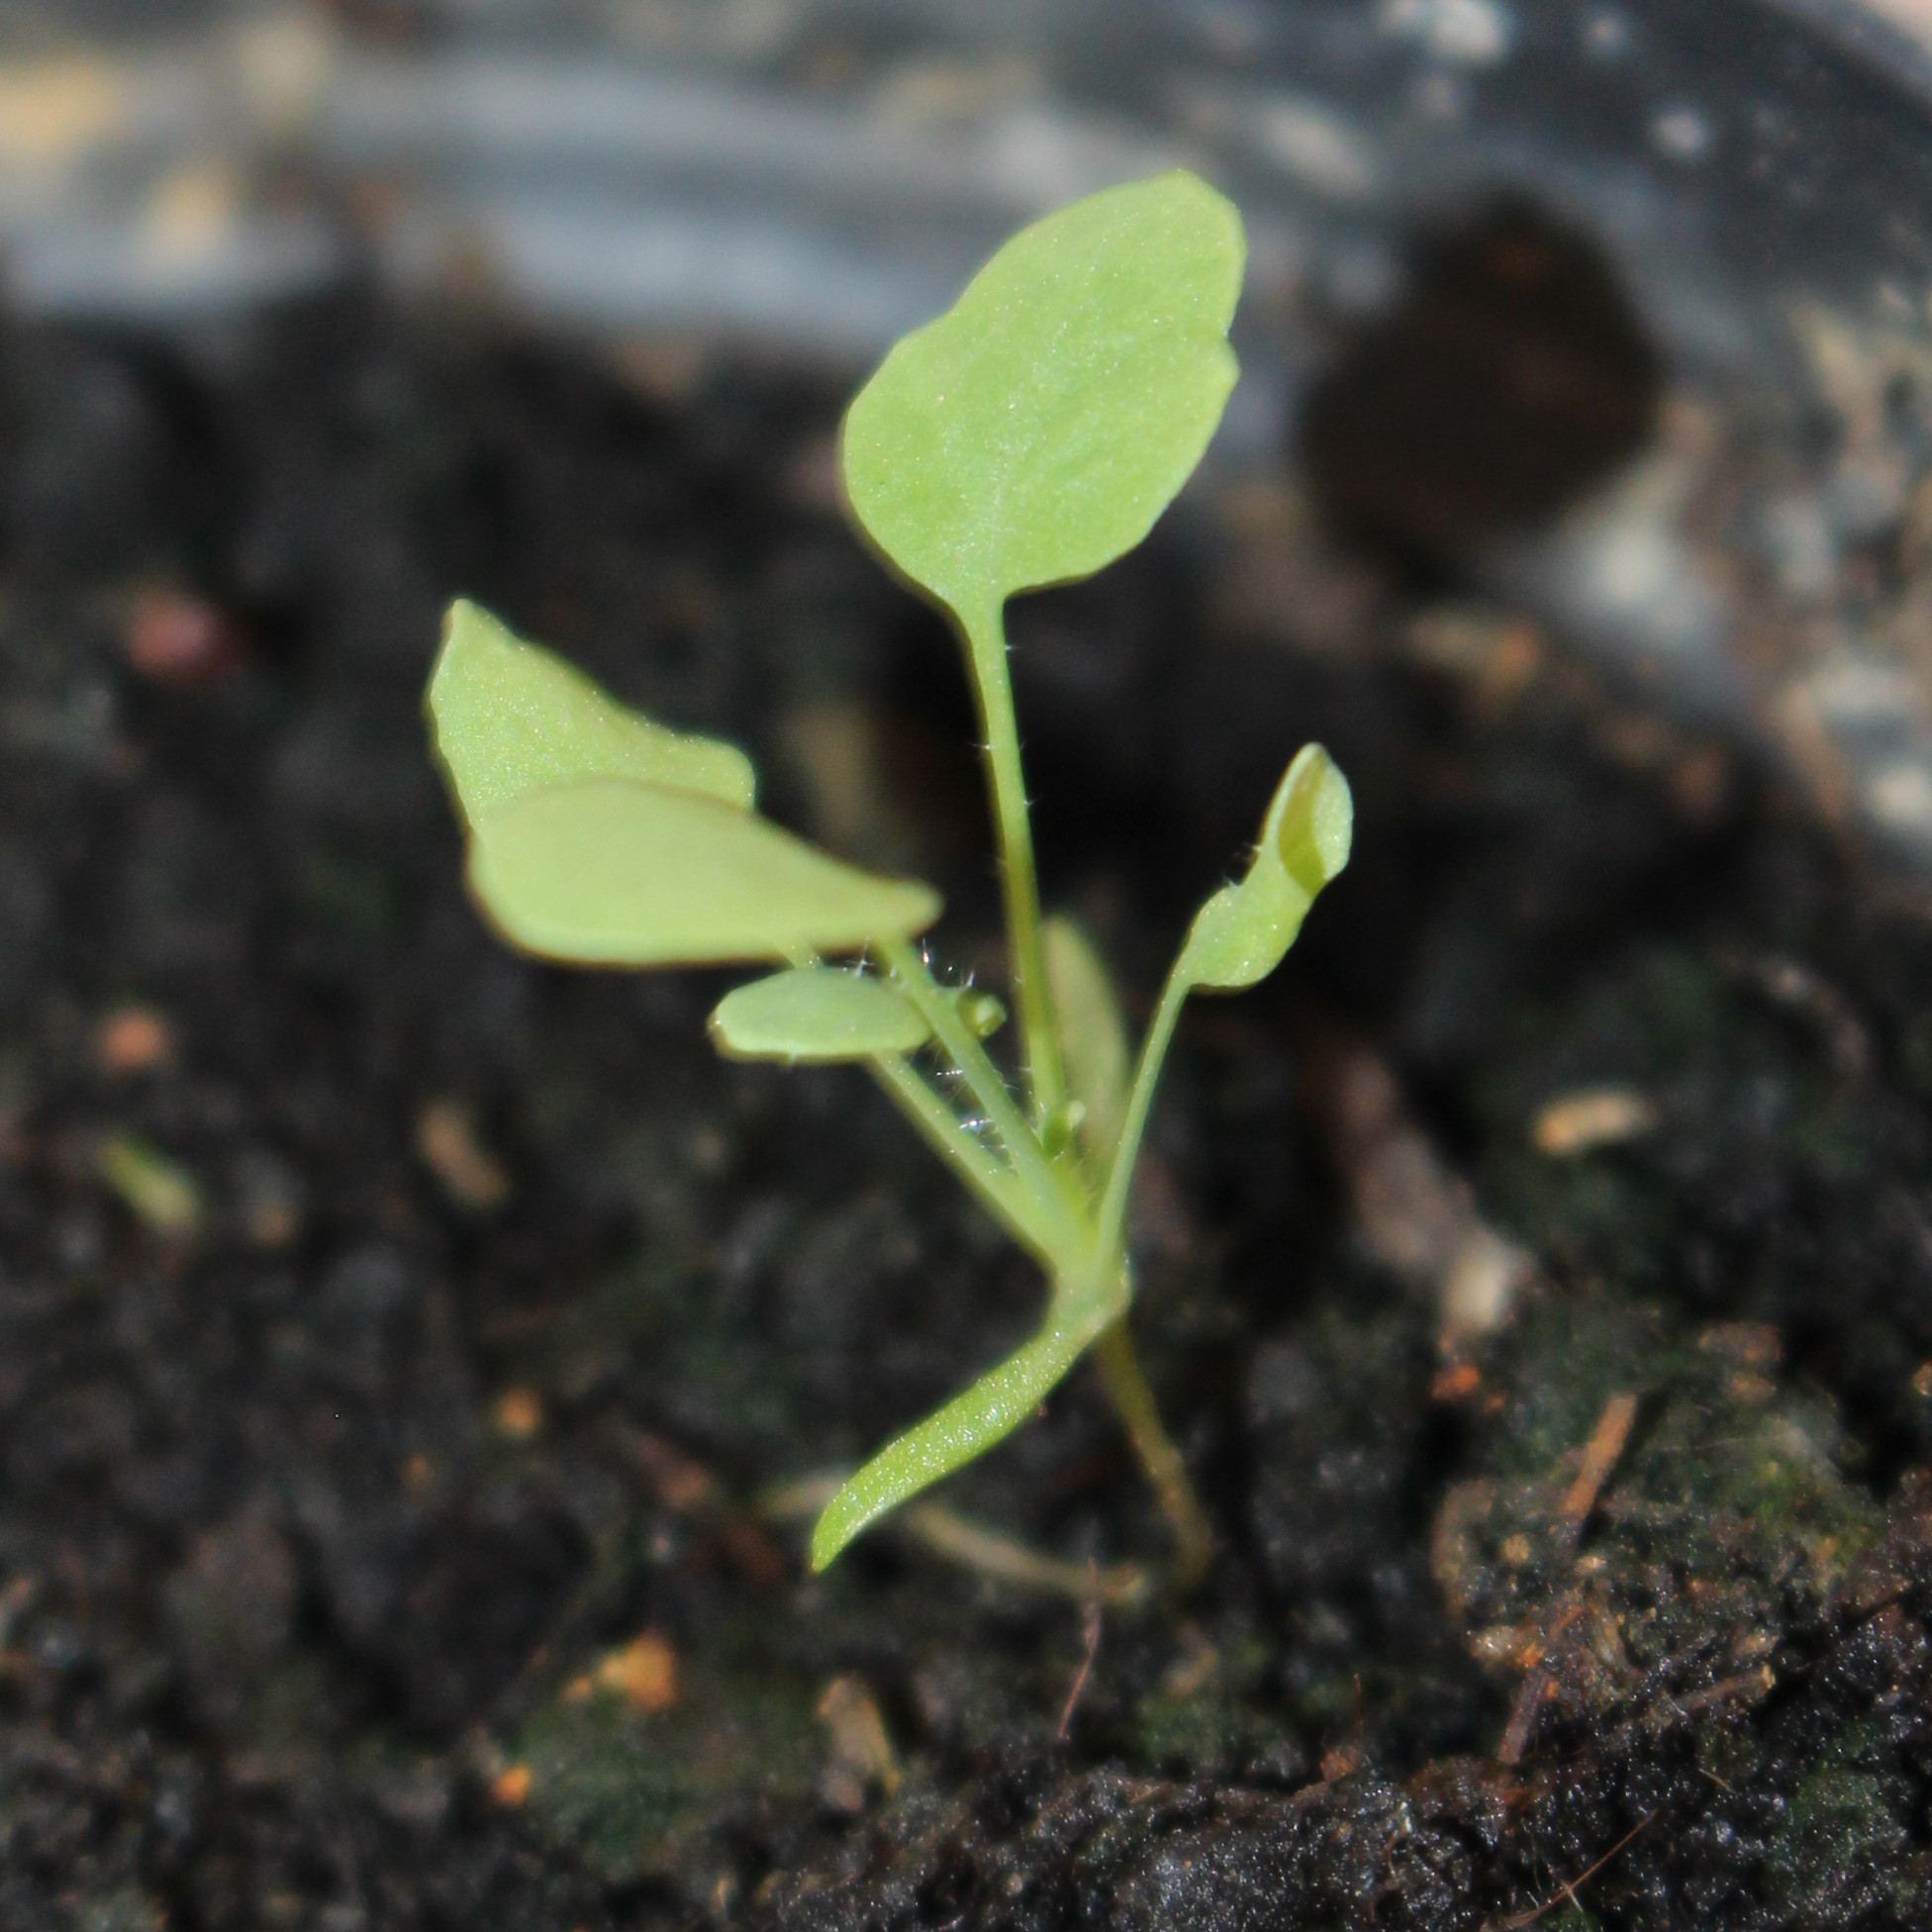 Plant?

Papaver rhoeas
